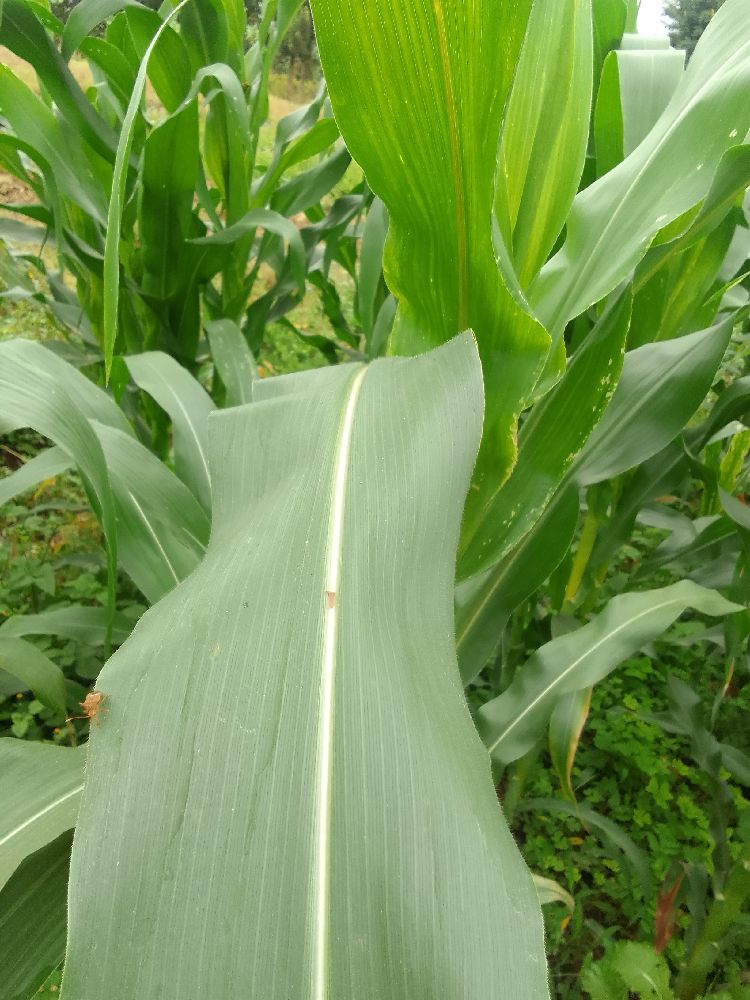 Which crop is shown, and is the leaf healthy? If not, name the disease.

maize, healthy
